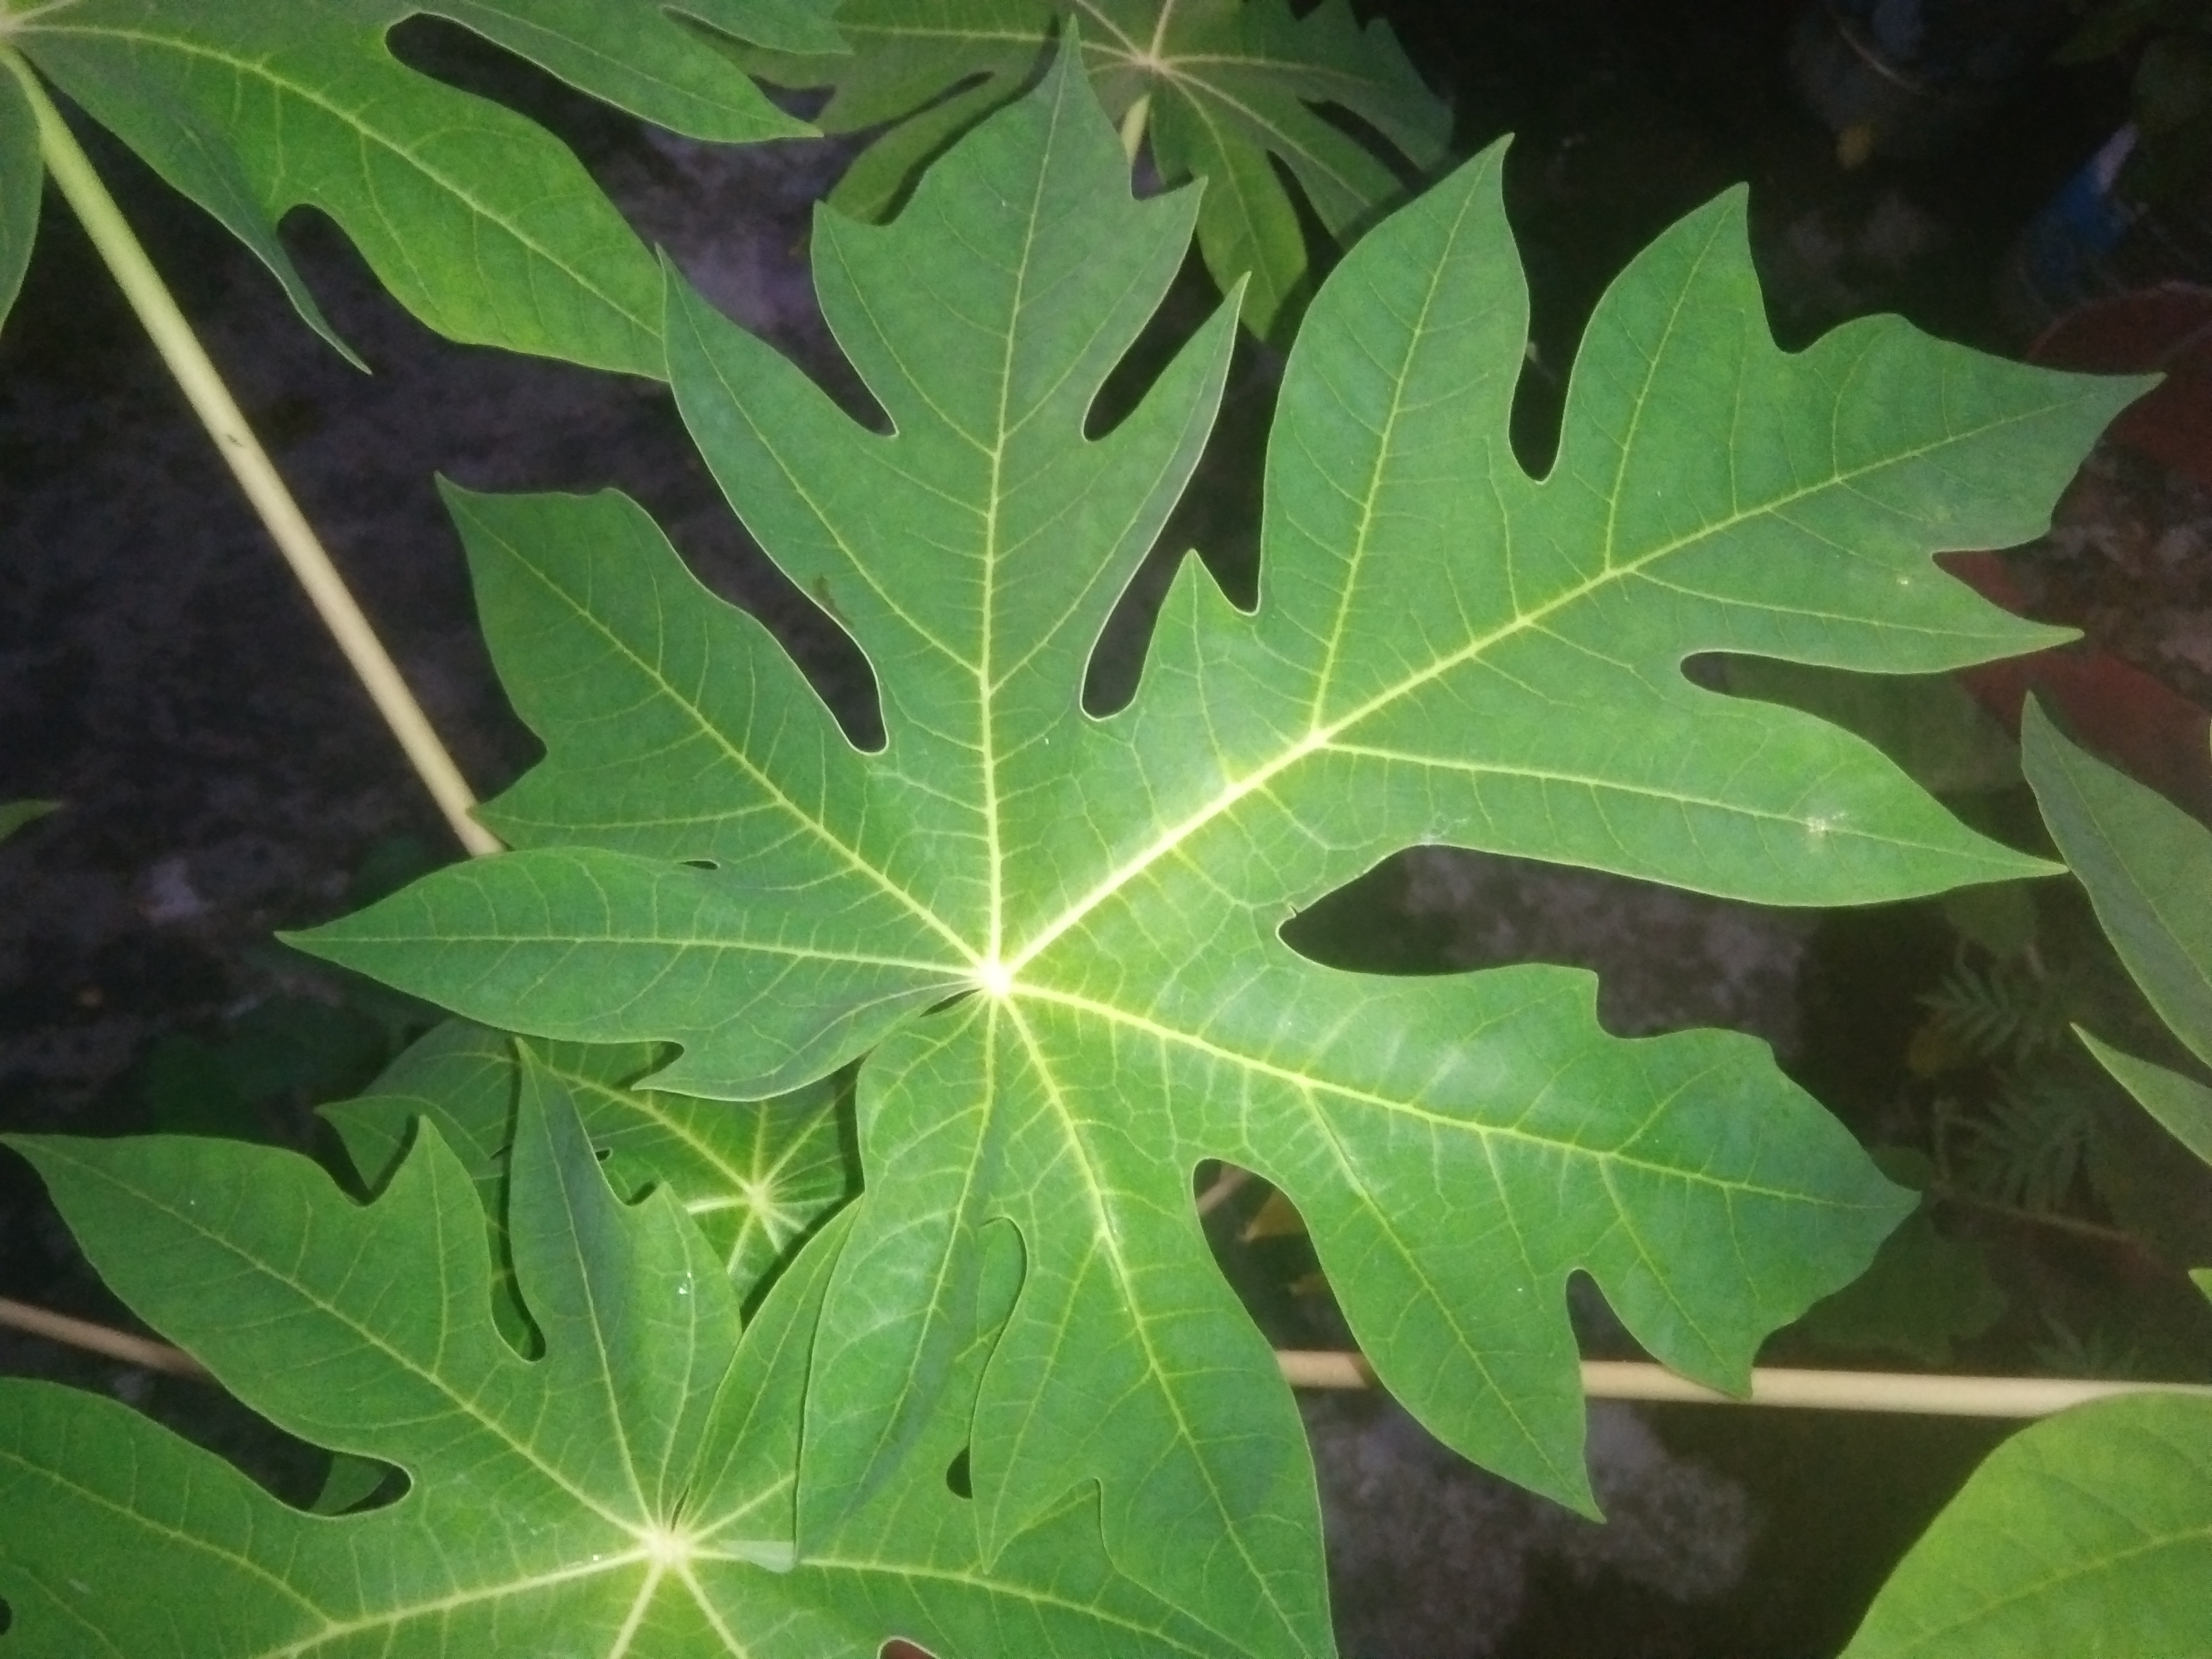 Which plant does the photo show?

papaya
